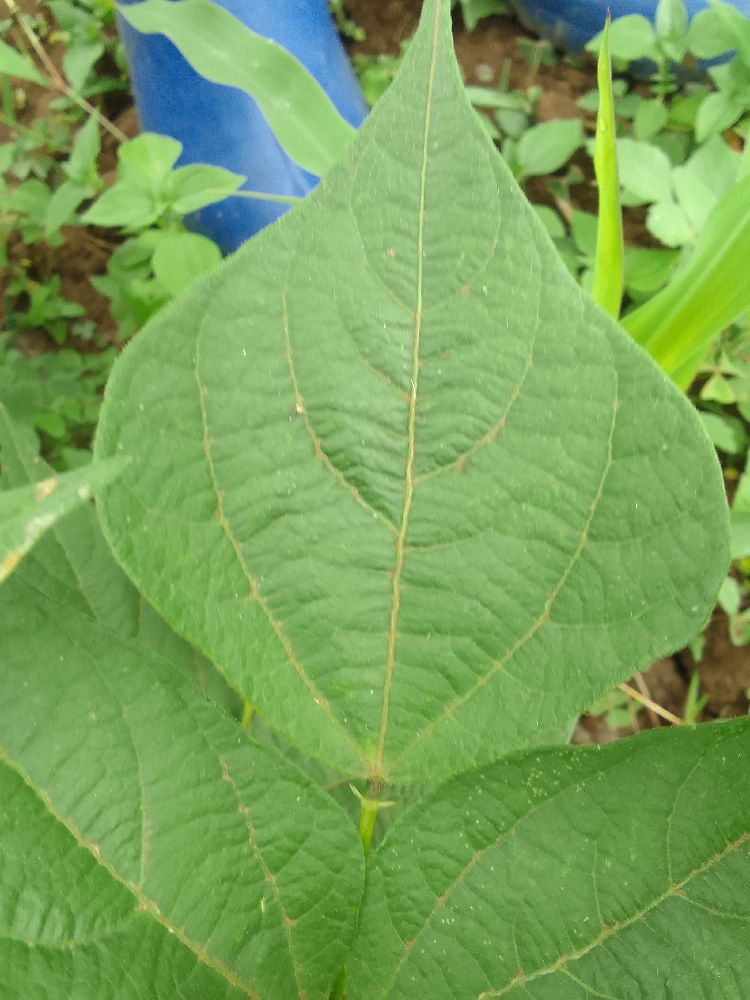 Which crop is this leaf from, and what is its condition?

common bean, healthy
